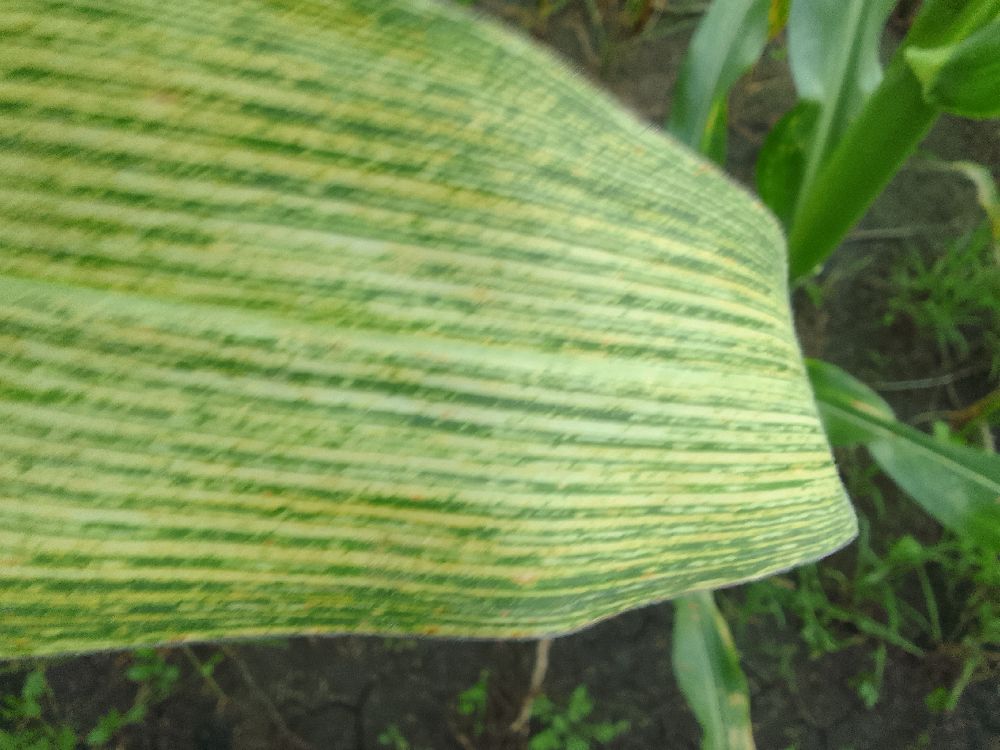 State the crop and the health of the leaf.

maize, maize streak virus
